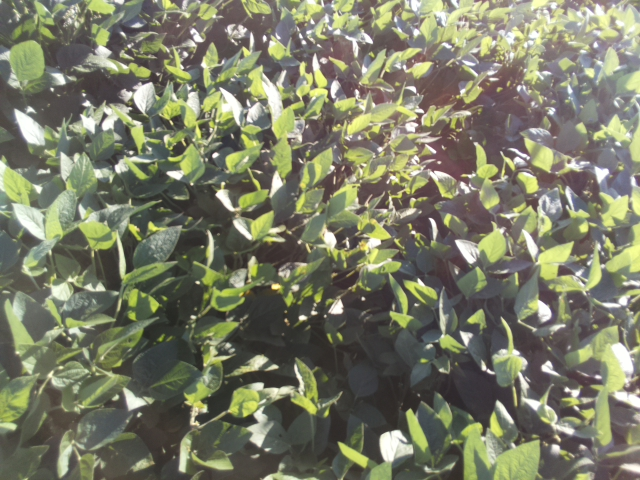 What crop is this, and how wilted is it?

soybean, leaflets folding inward at secondary pulvinus with no turgor loss in leaflets or petioles
